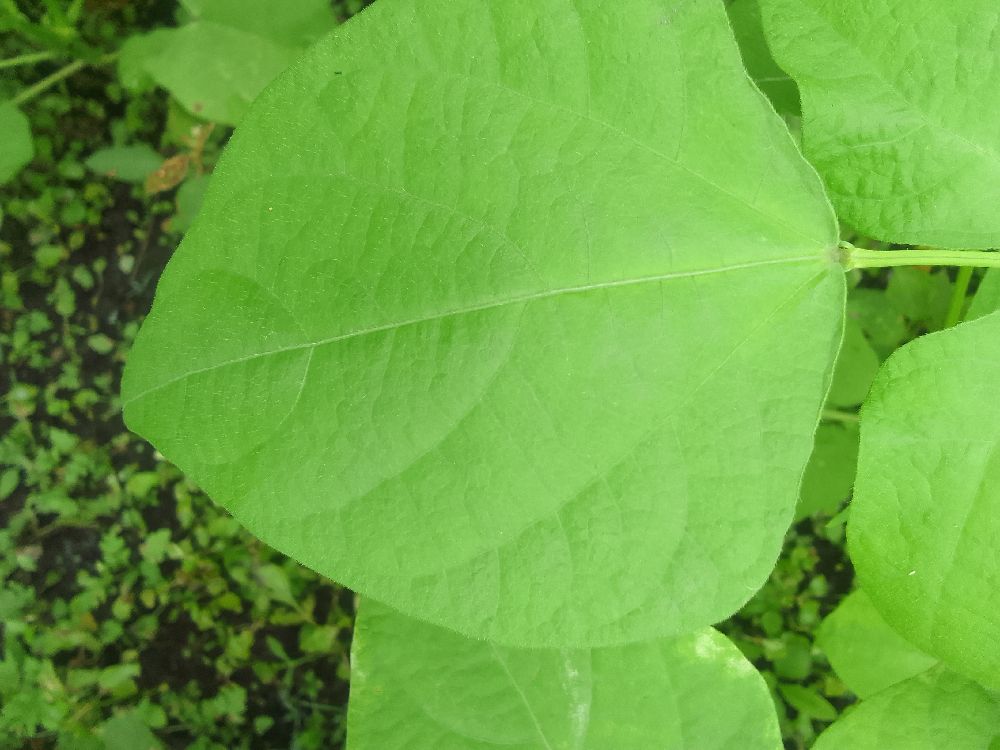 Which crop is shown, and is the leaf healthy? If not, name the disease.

common bean, healthy
